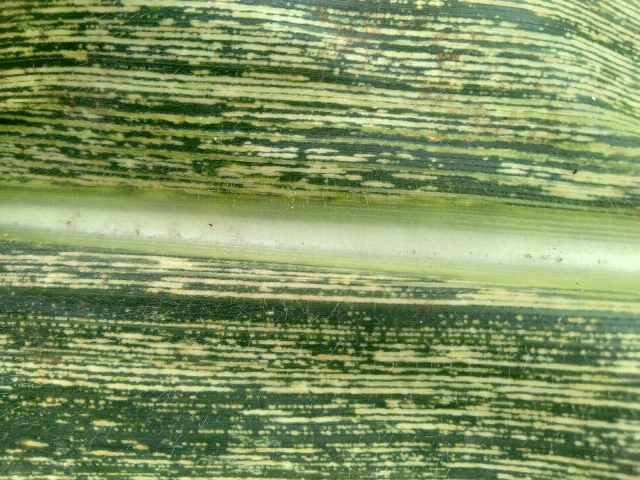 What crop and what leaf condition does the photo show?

maize, maize streak virus
